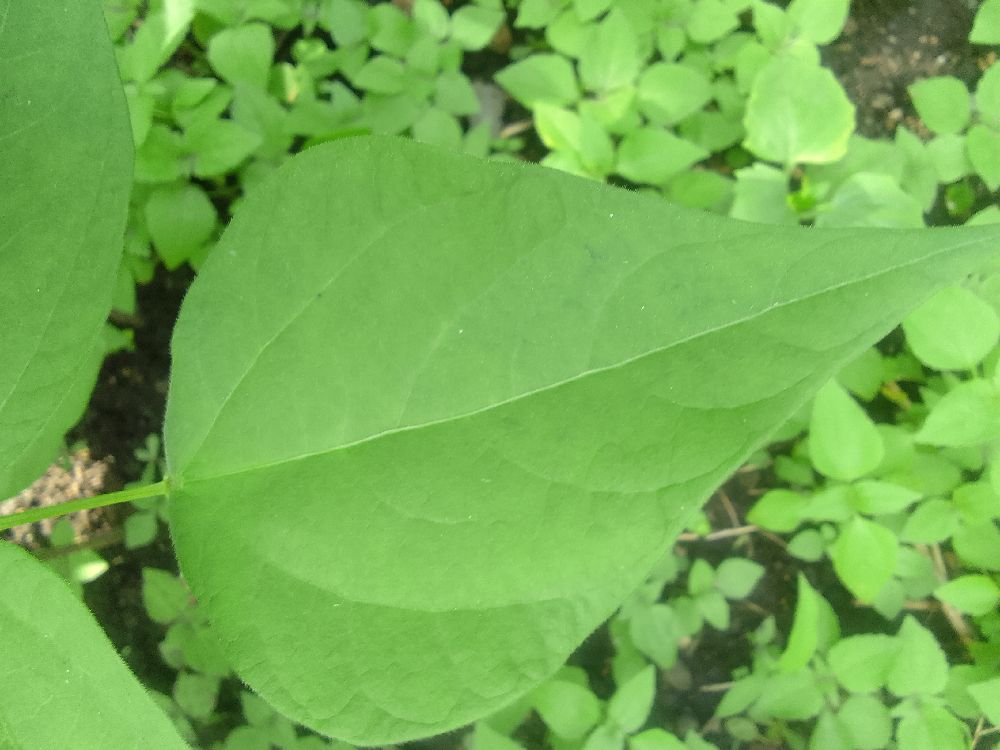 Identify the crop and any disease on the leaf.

common bean, healthy
